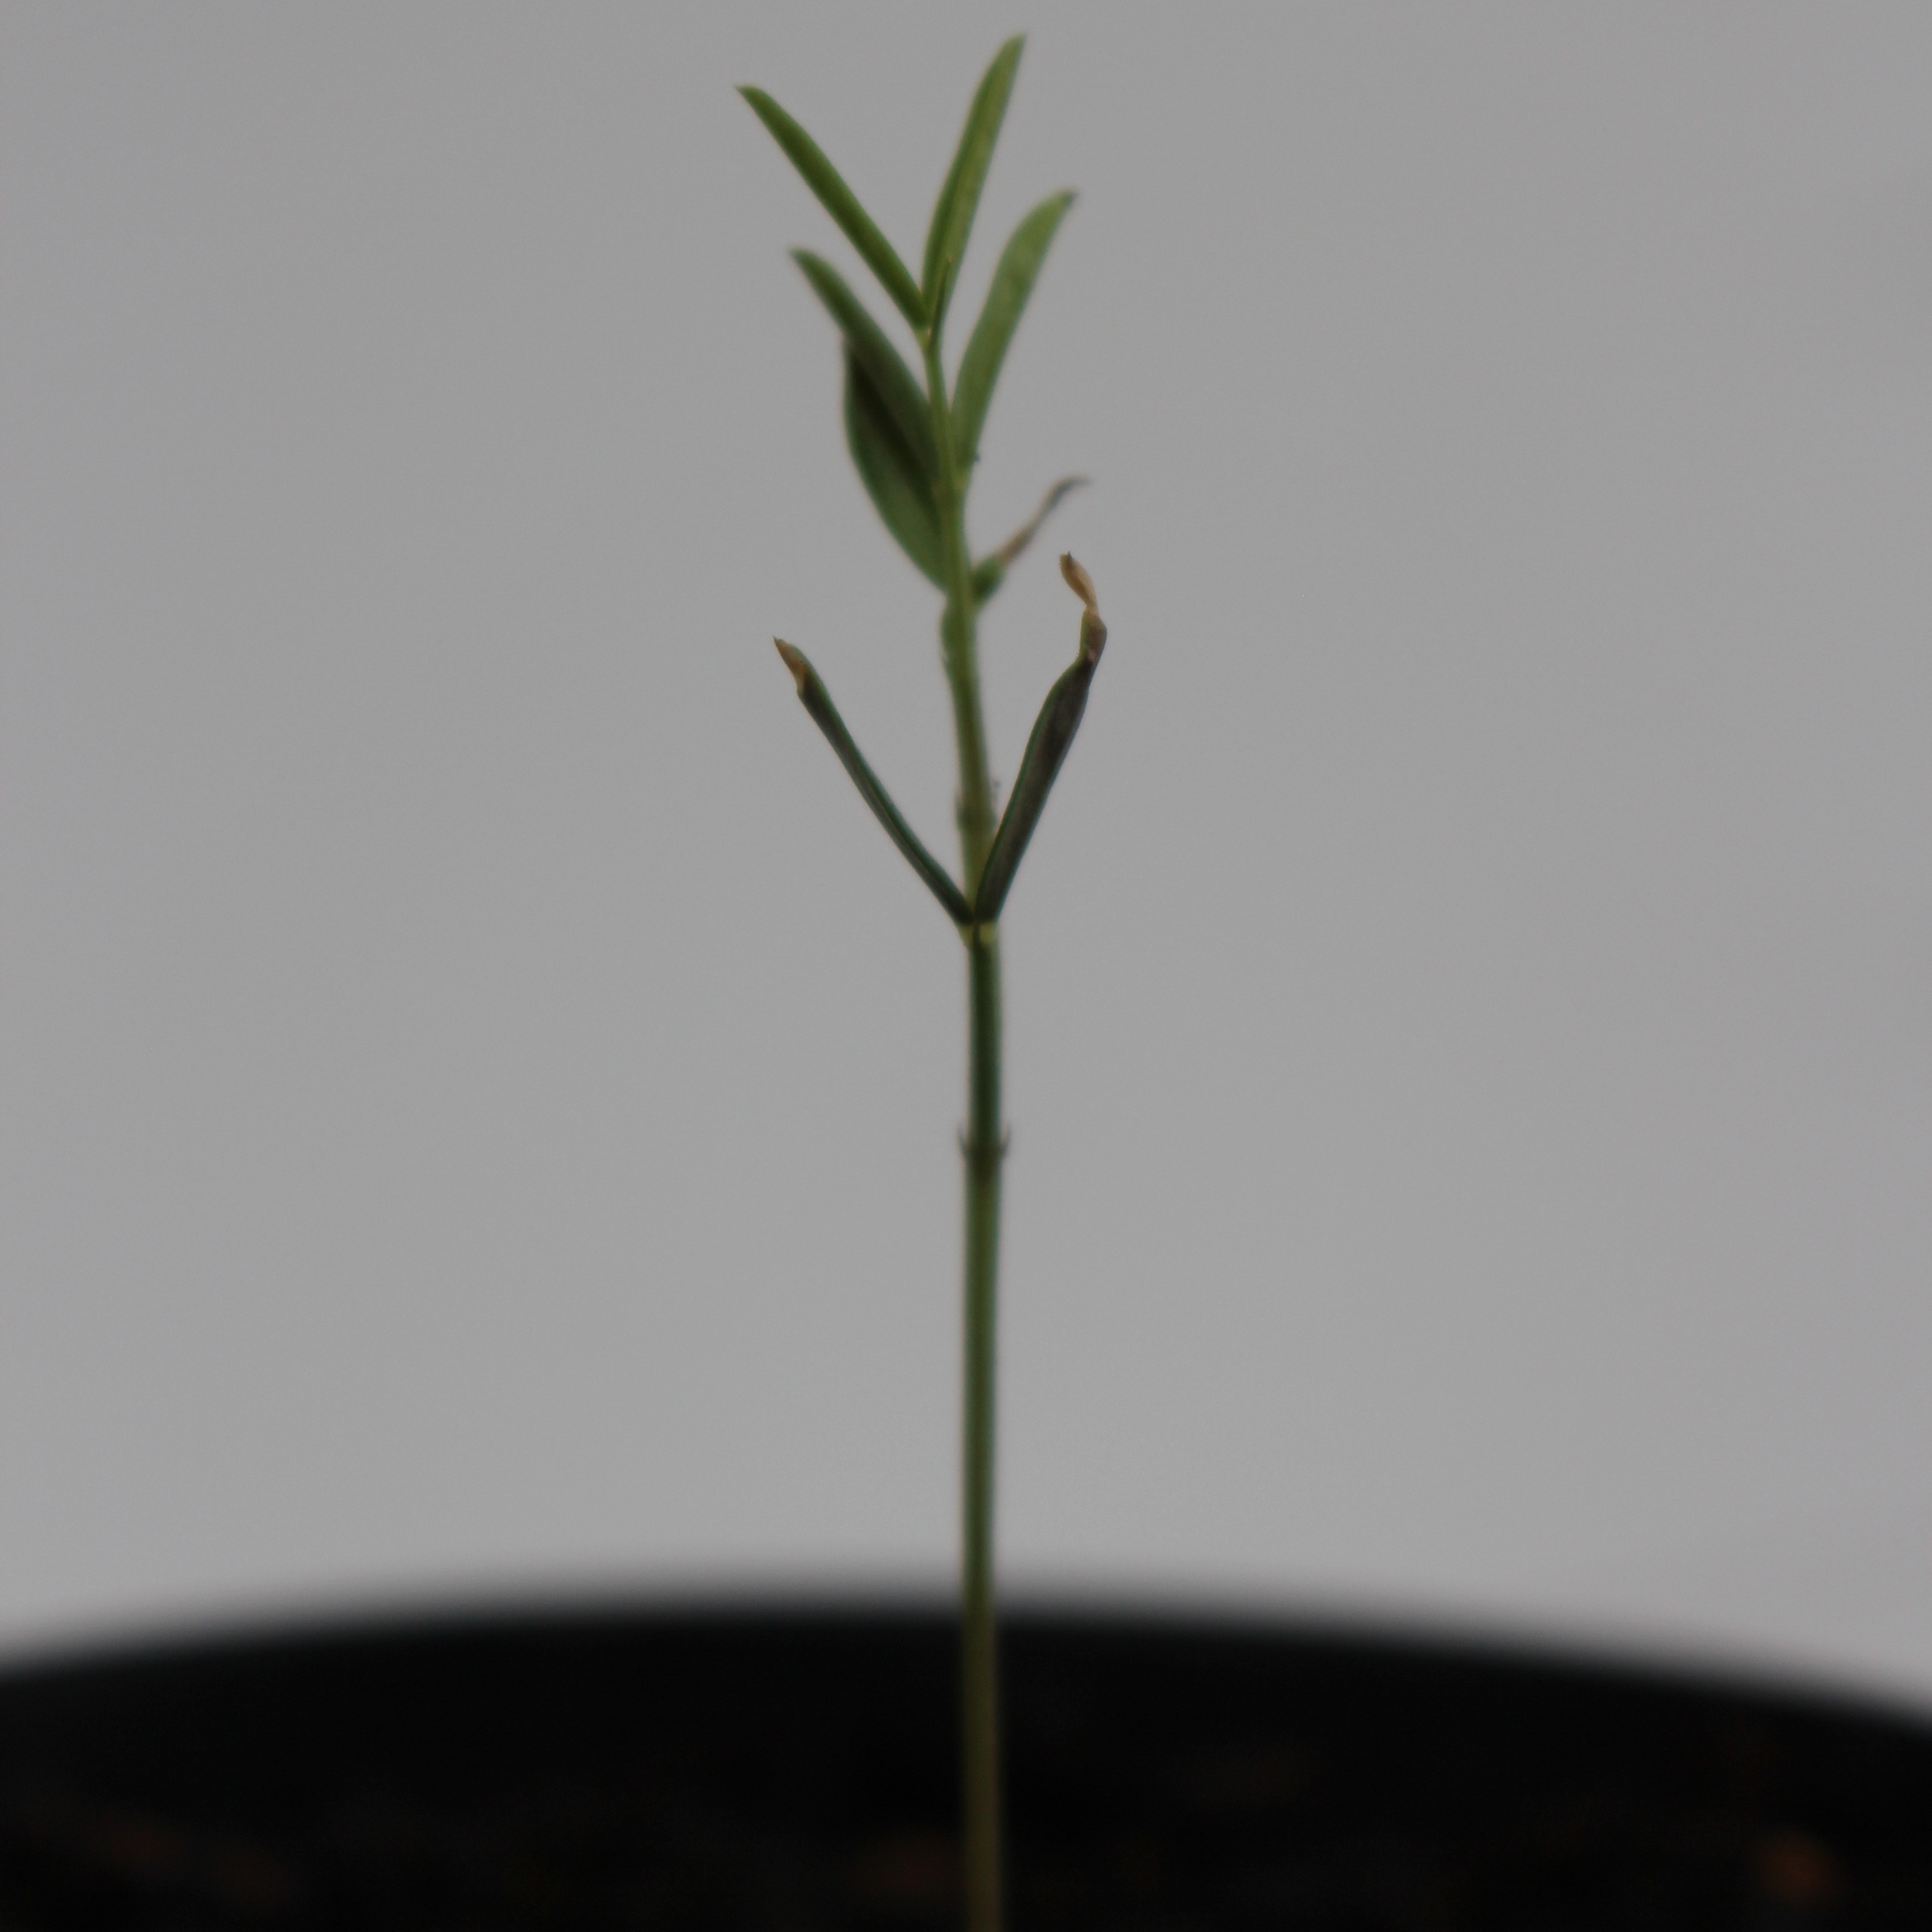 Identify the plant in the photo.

Vicia sativa
